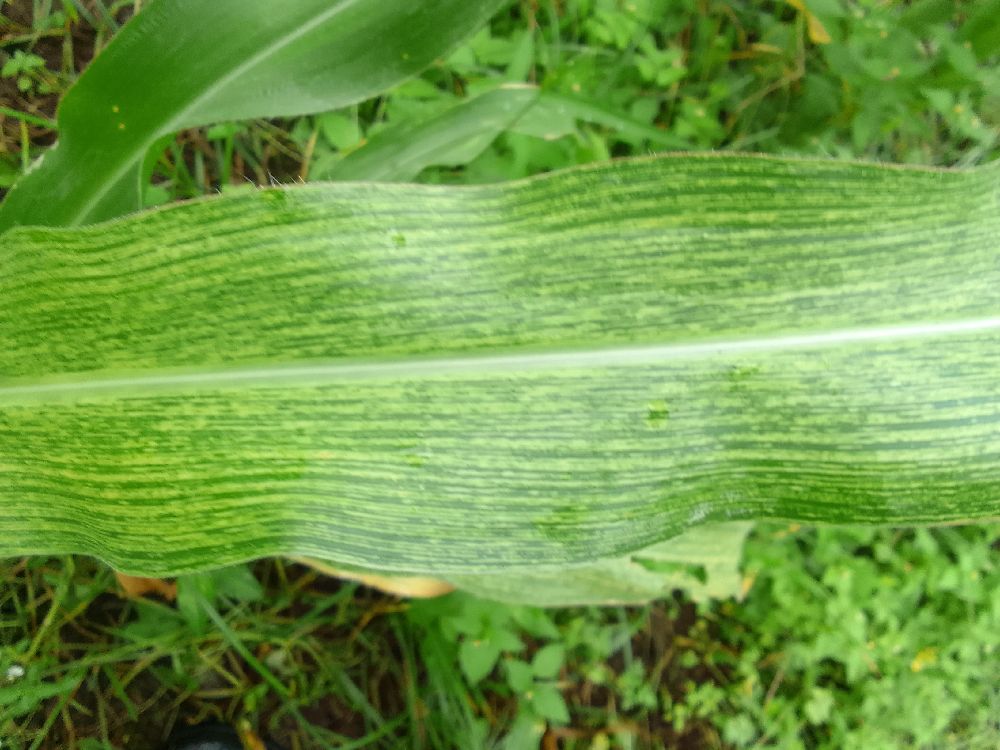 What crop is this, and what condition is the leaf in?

maize, maize streak virus
